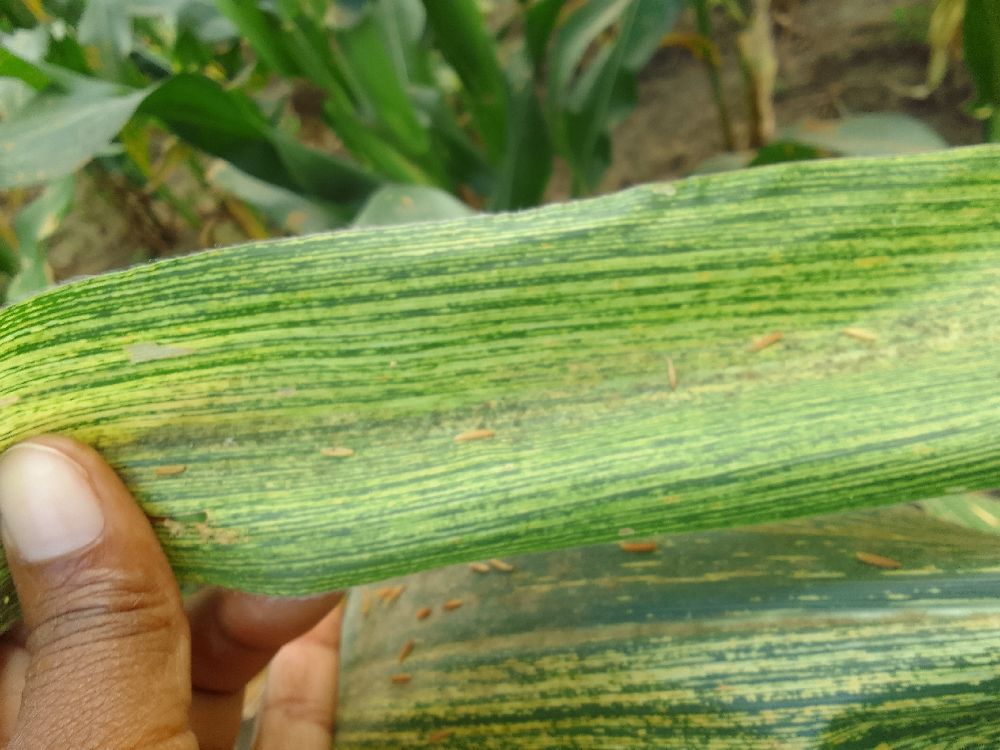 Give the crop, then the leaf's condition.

maize, maize streak virus
